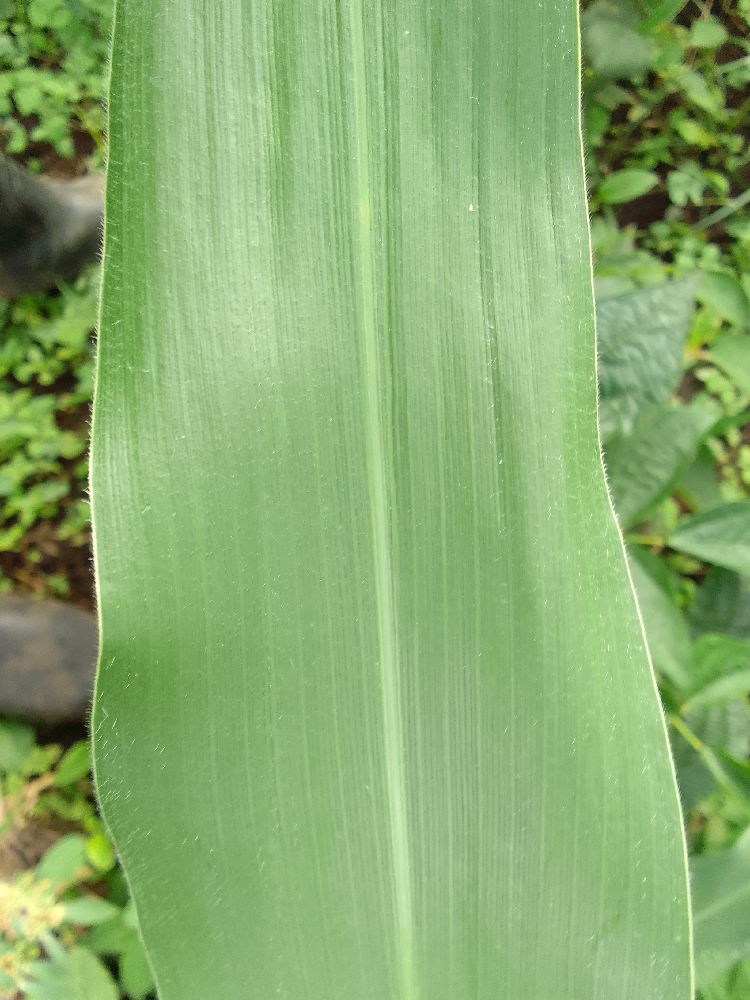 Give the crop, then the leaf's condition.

maize, healthy
